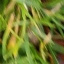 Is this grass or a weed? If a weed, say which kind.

grass
